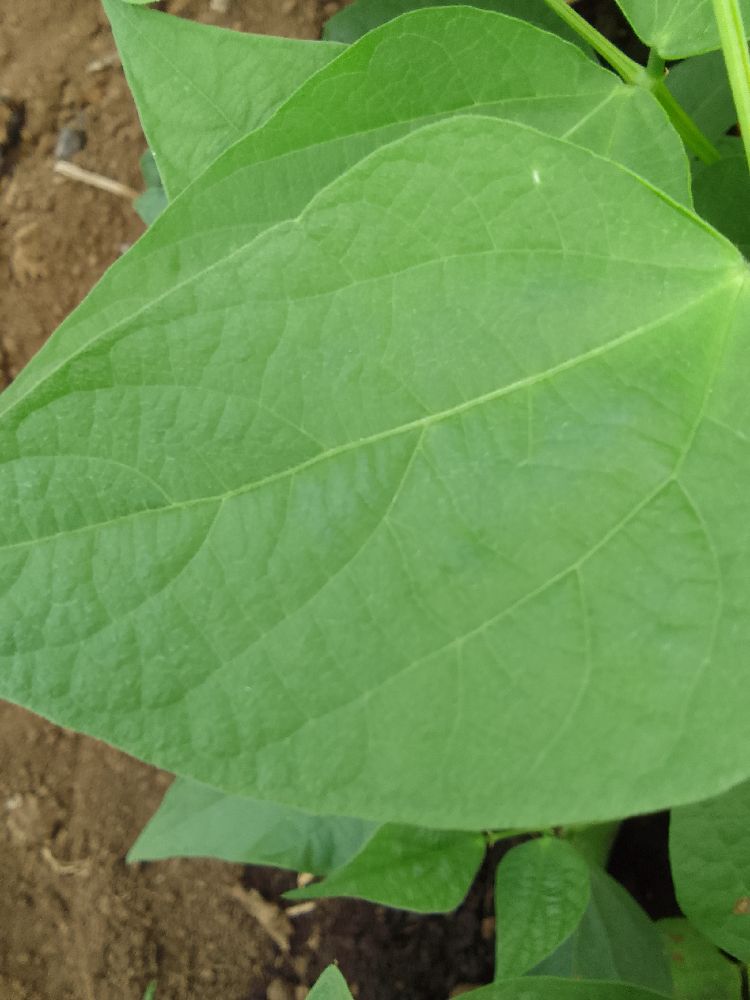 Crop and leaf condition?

common bean, healthy
